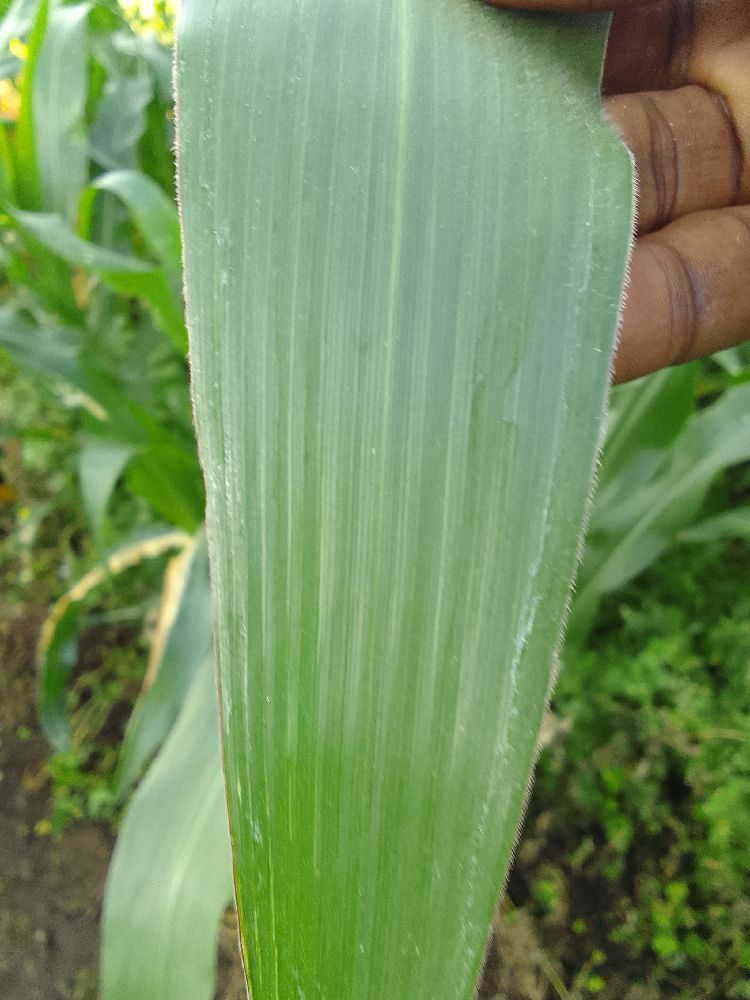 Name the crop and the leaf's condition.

maize, healthy
